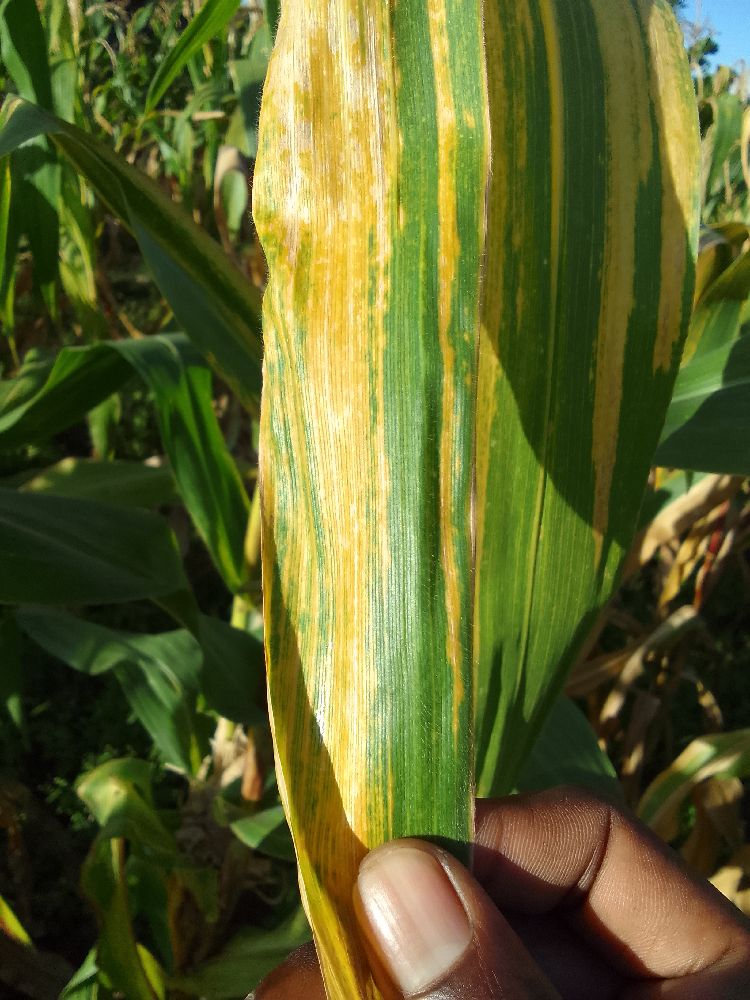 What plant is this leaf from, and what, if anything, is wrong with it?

maize, maize lethal necrosis
